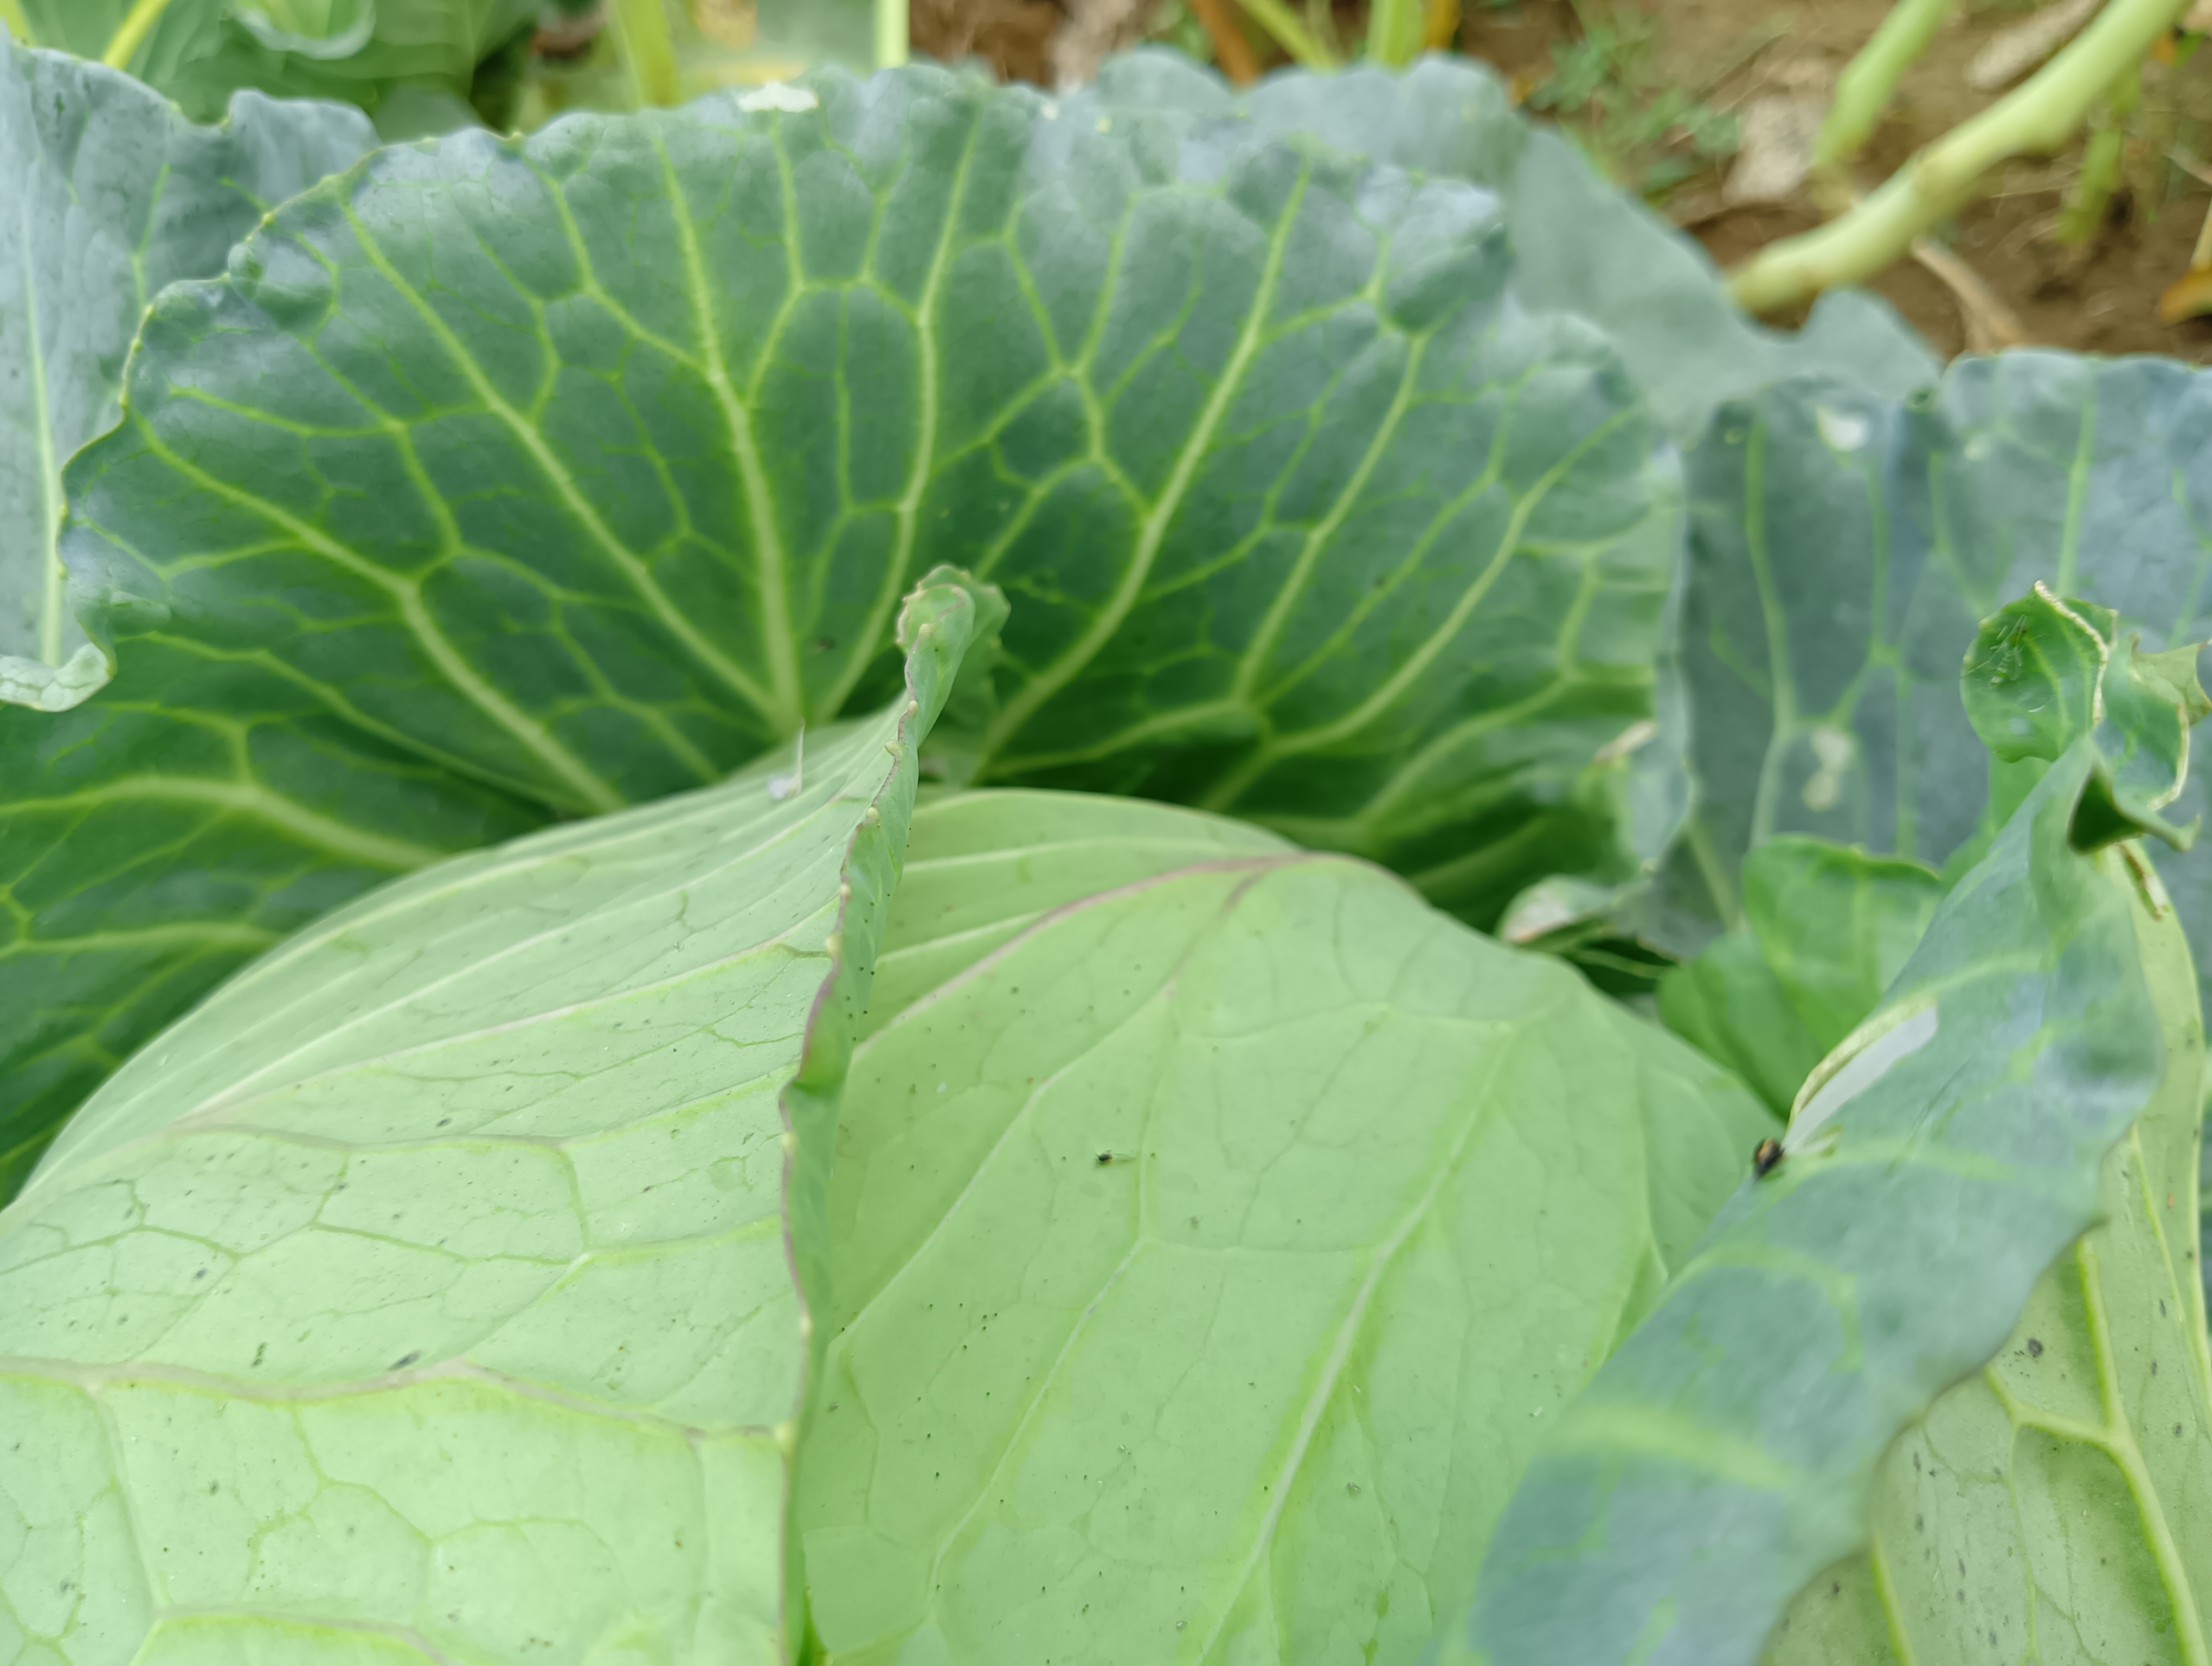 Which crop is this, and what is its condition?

cabbage, healthy
